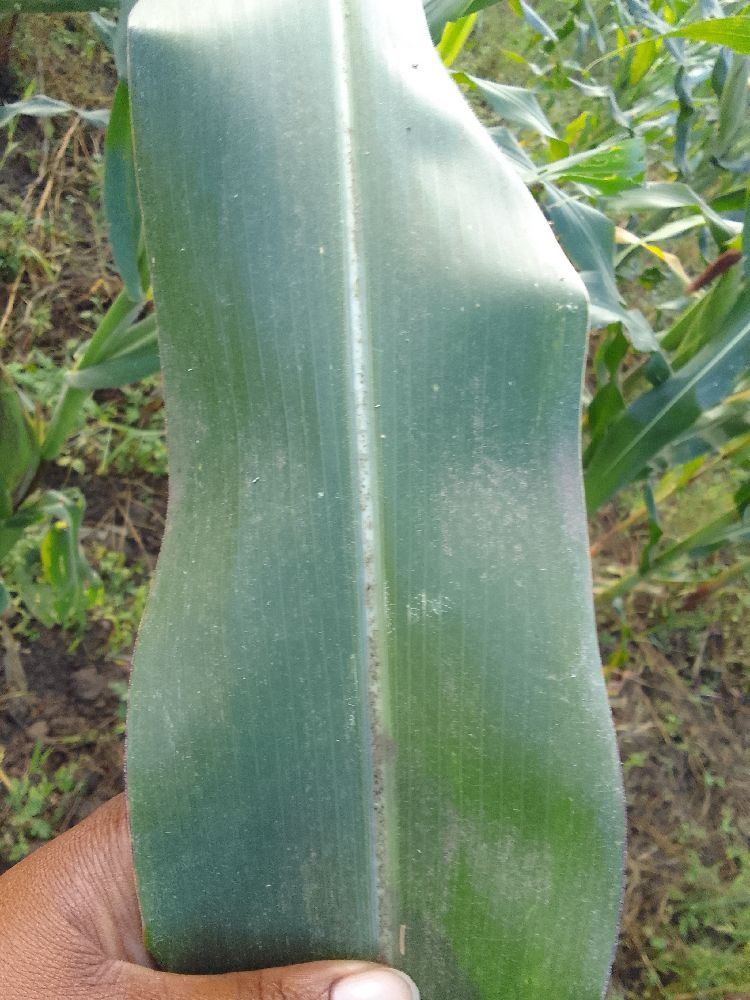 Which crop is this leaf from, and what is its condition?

maize, healthy
